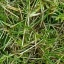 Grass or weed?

grass
